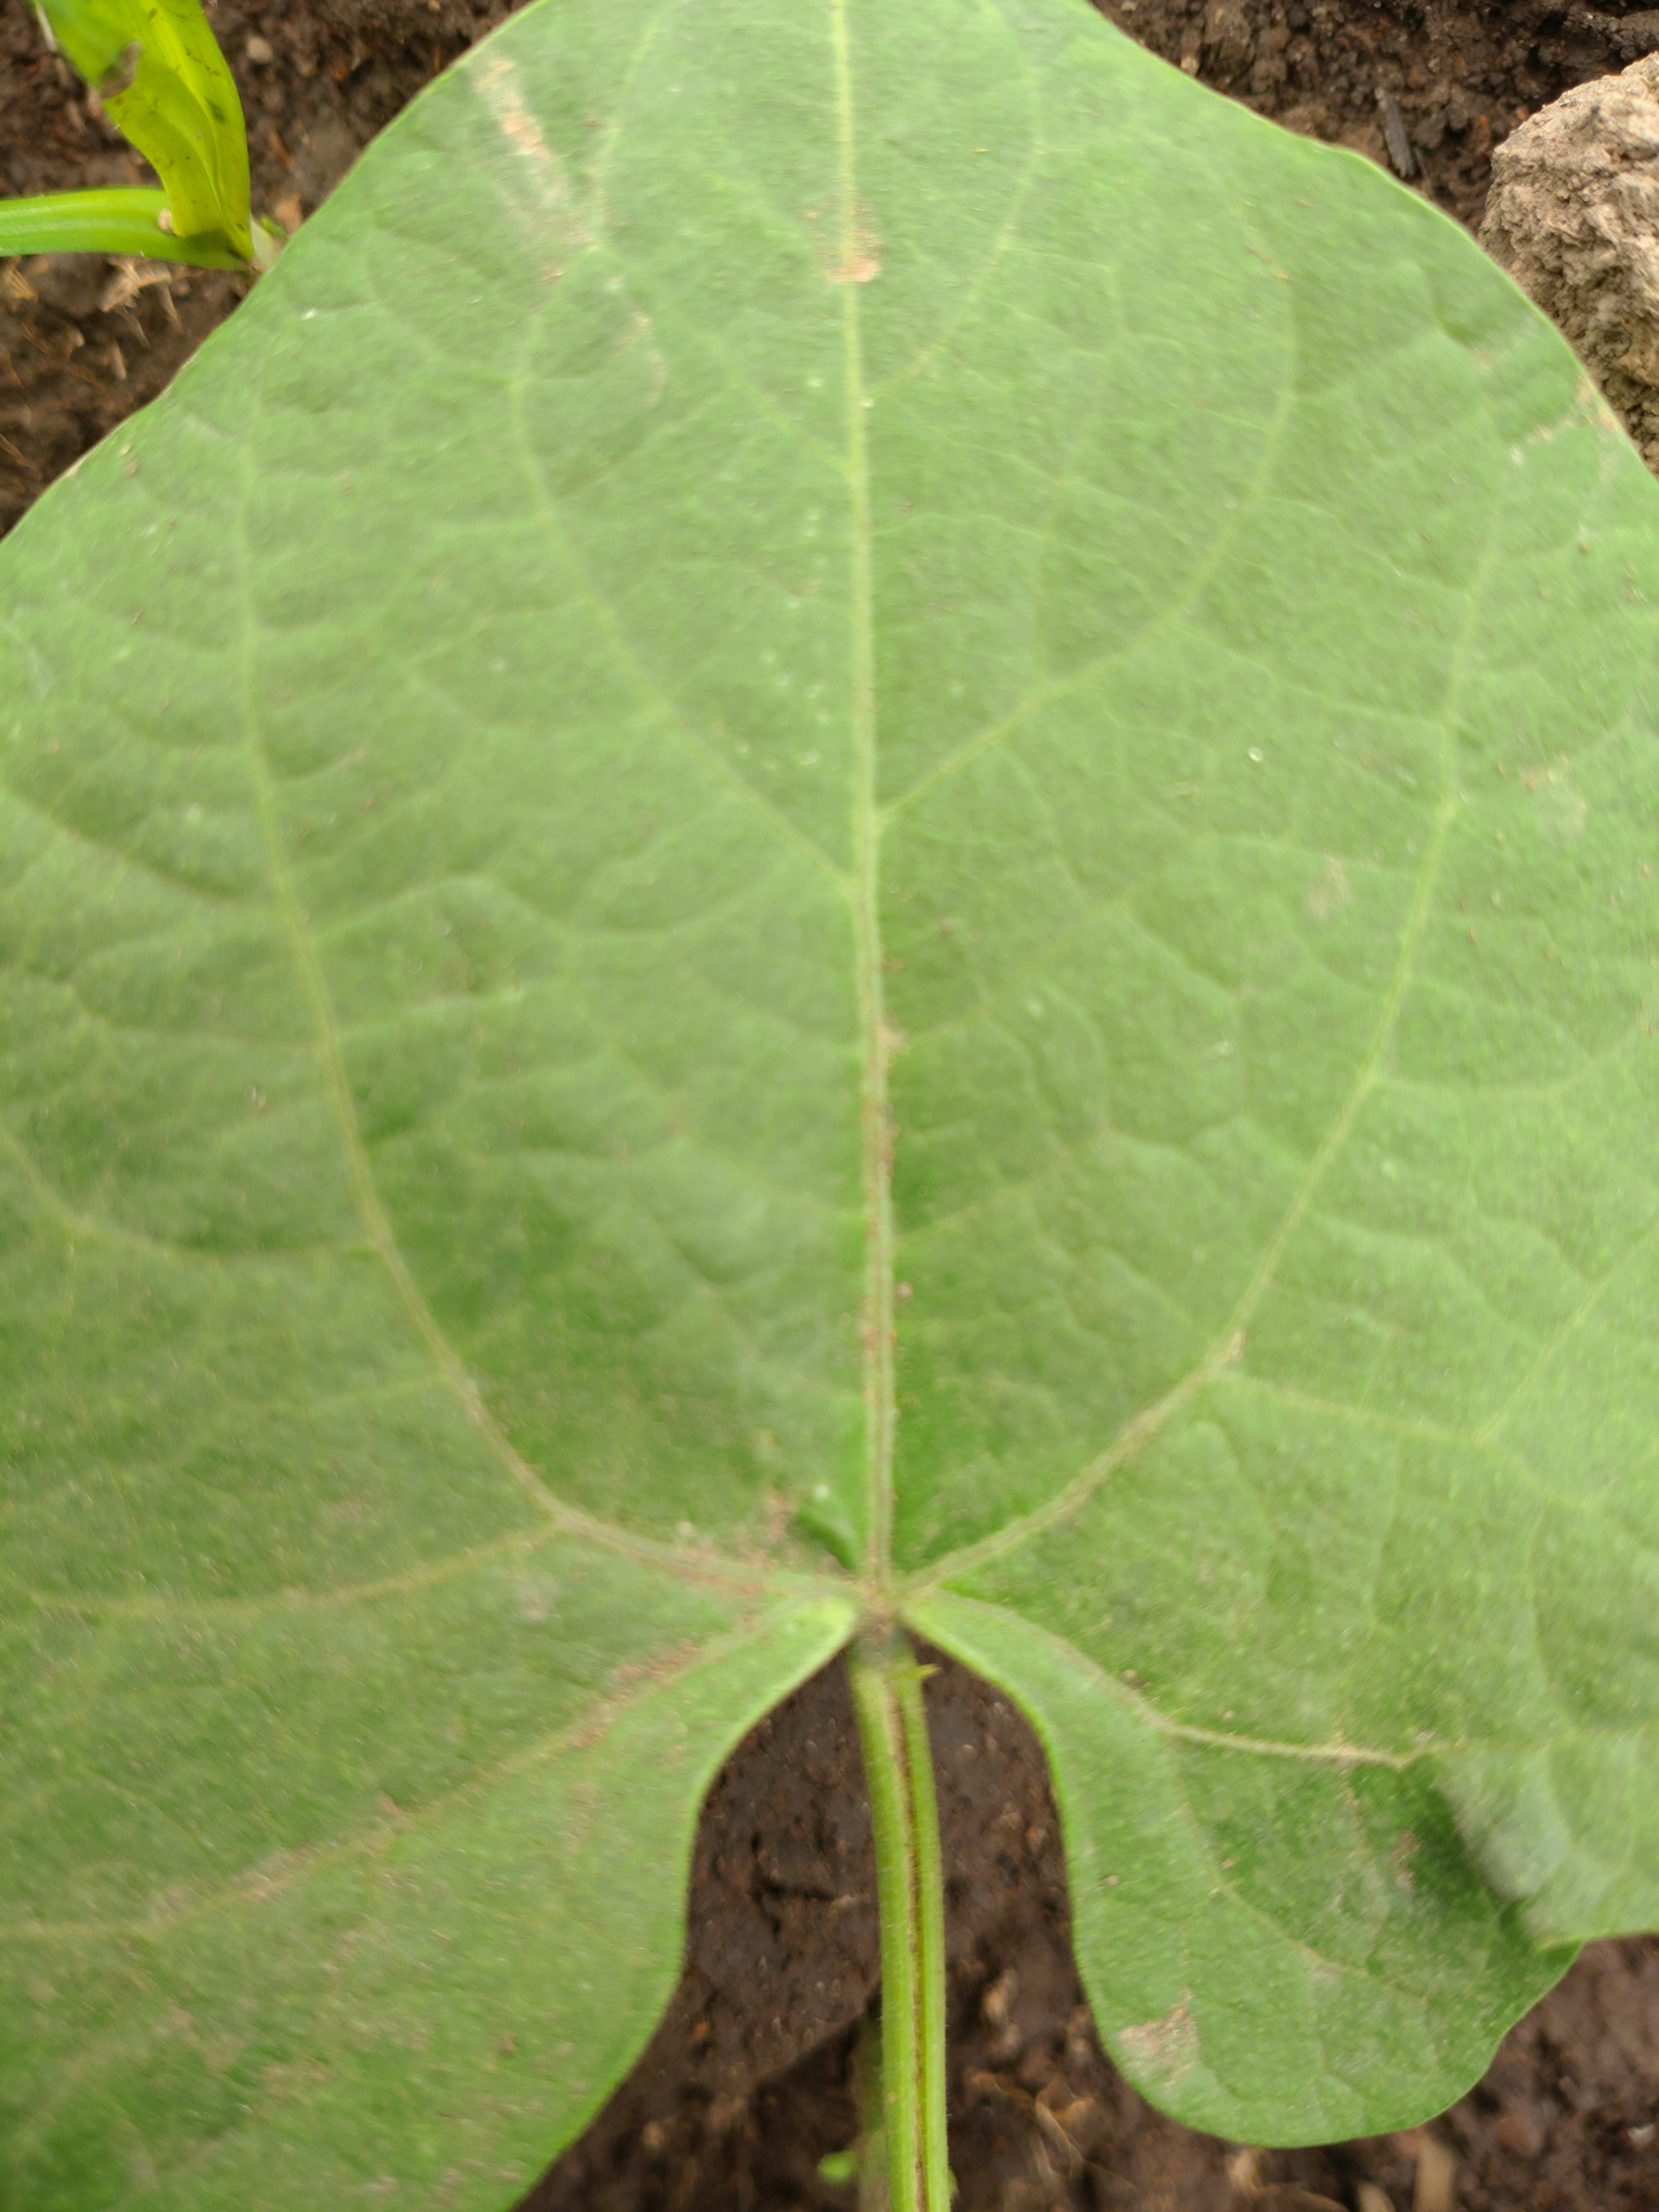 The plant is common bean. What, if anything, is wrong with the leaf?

healthy
